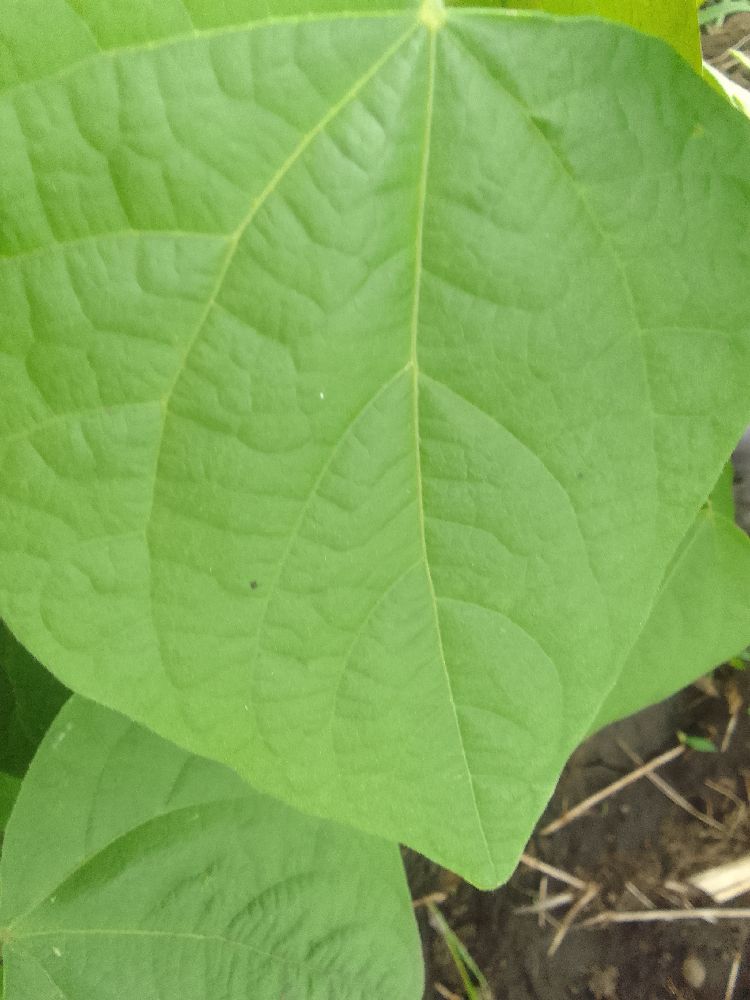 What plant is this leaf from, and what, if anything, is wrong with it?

common bean, healthy
